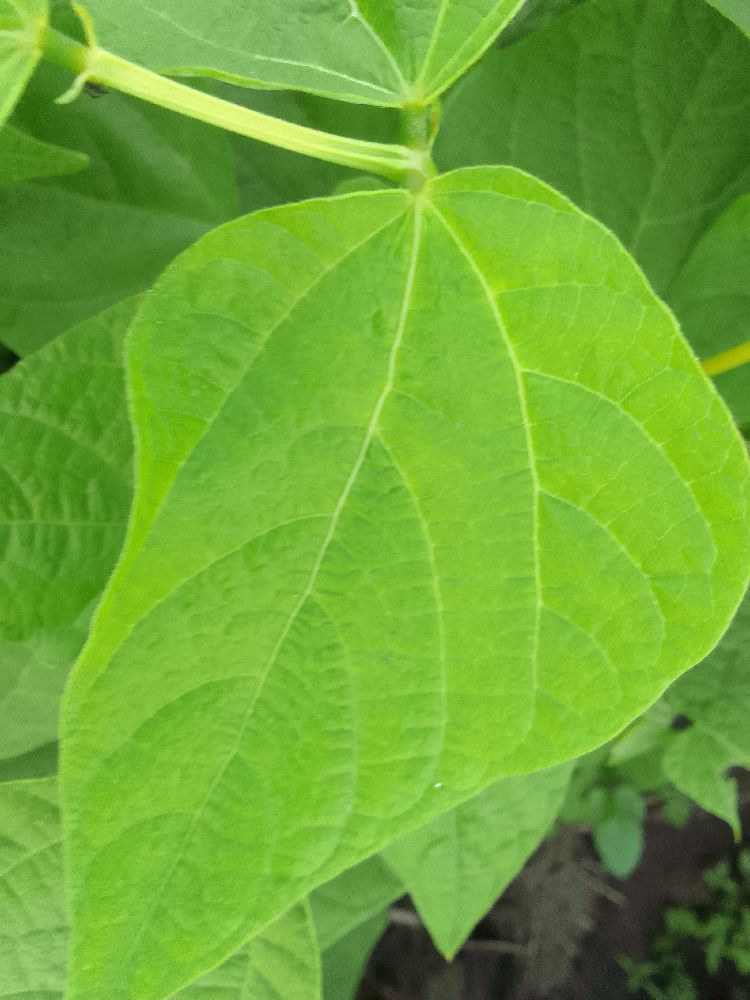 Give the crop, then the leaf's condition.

common bean, healthy
